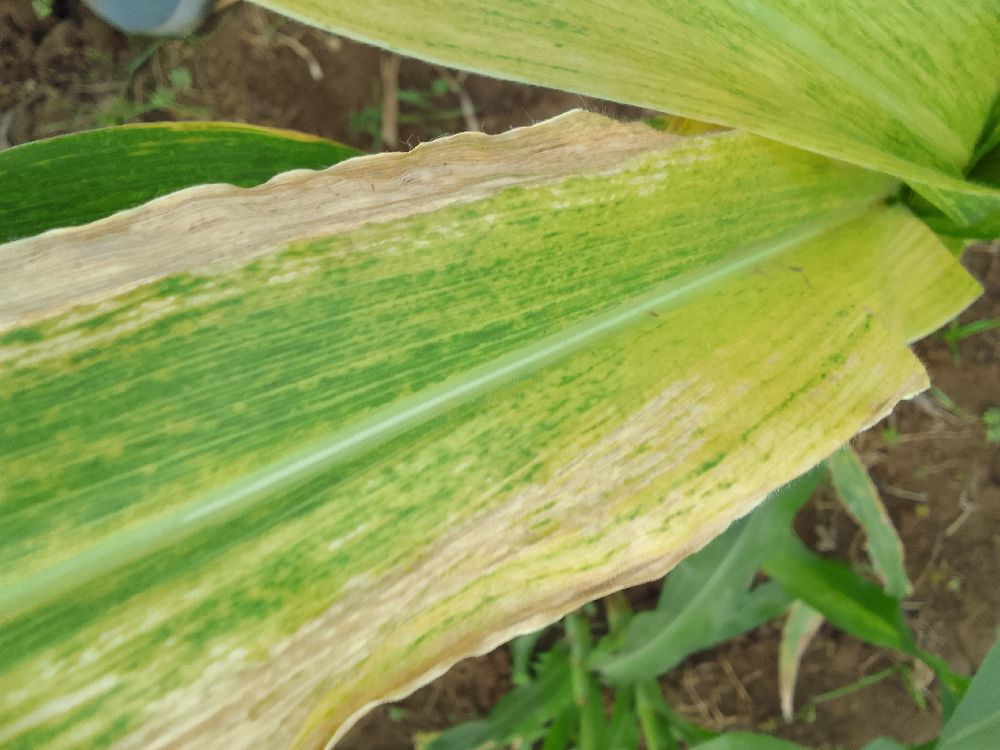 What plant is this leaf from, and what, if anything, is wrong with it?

maize, maize lethal necrosis
